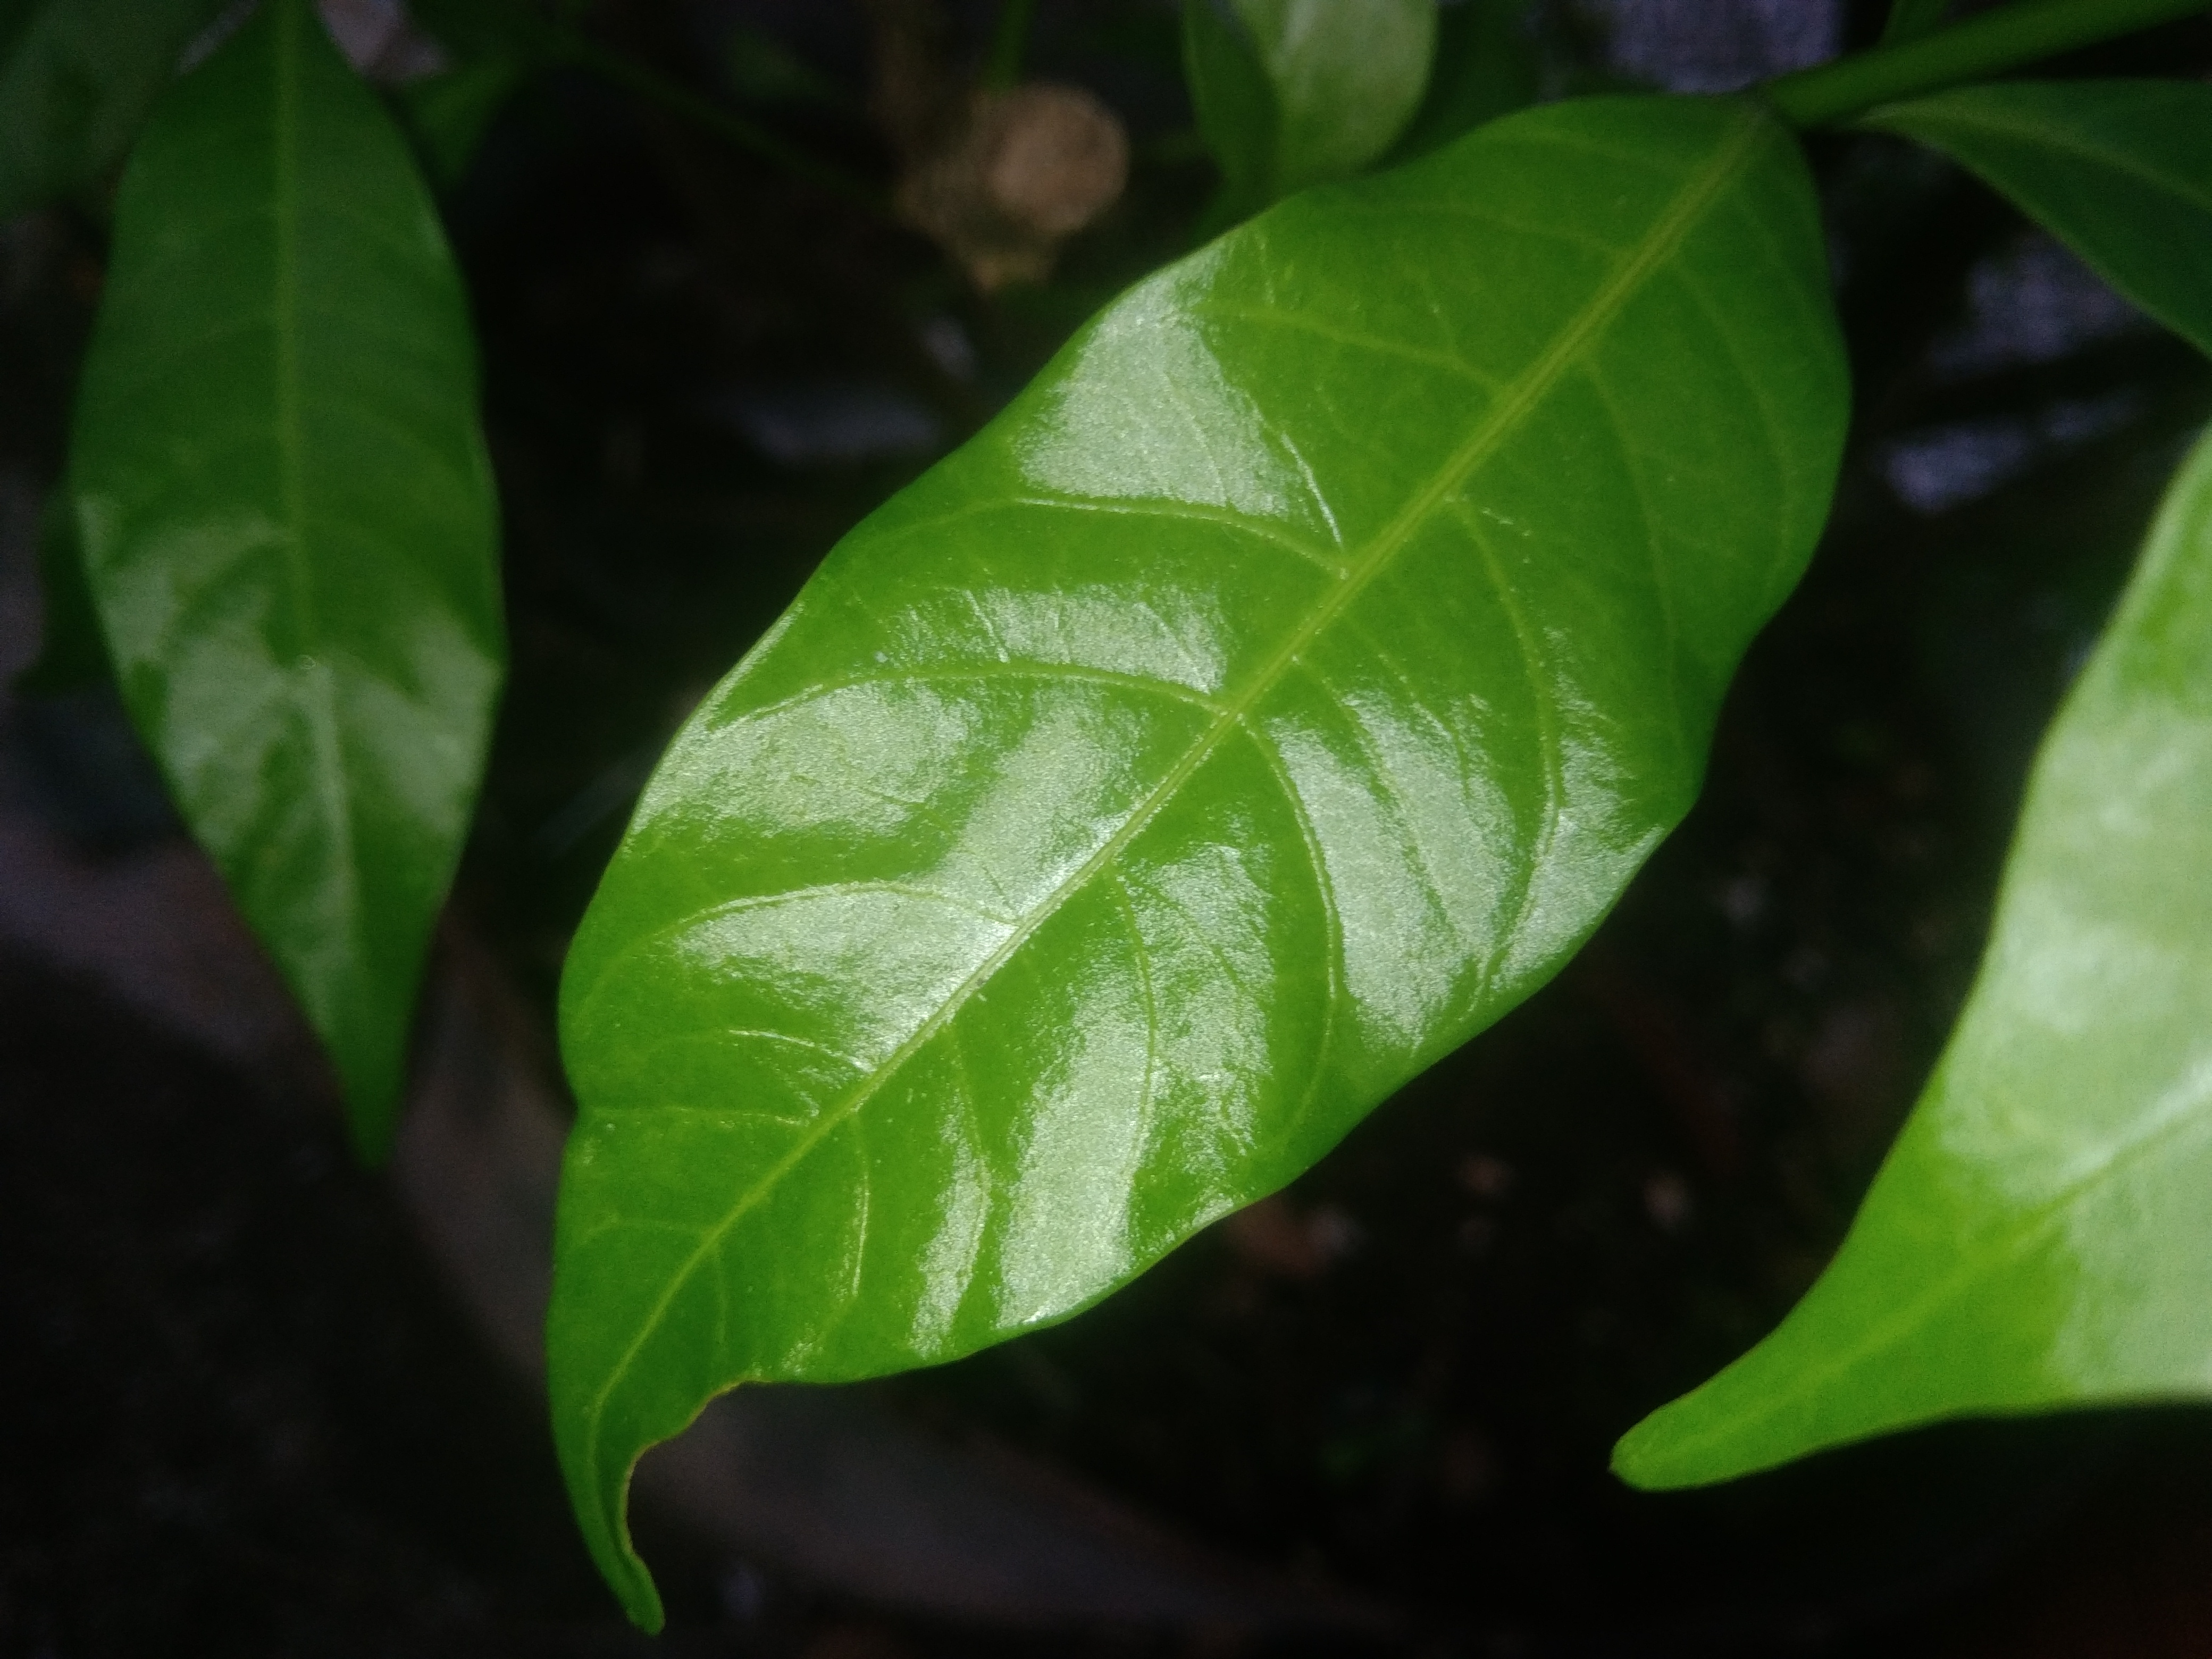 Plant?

togor
